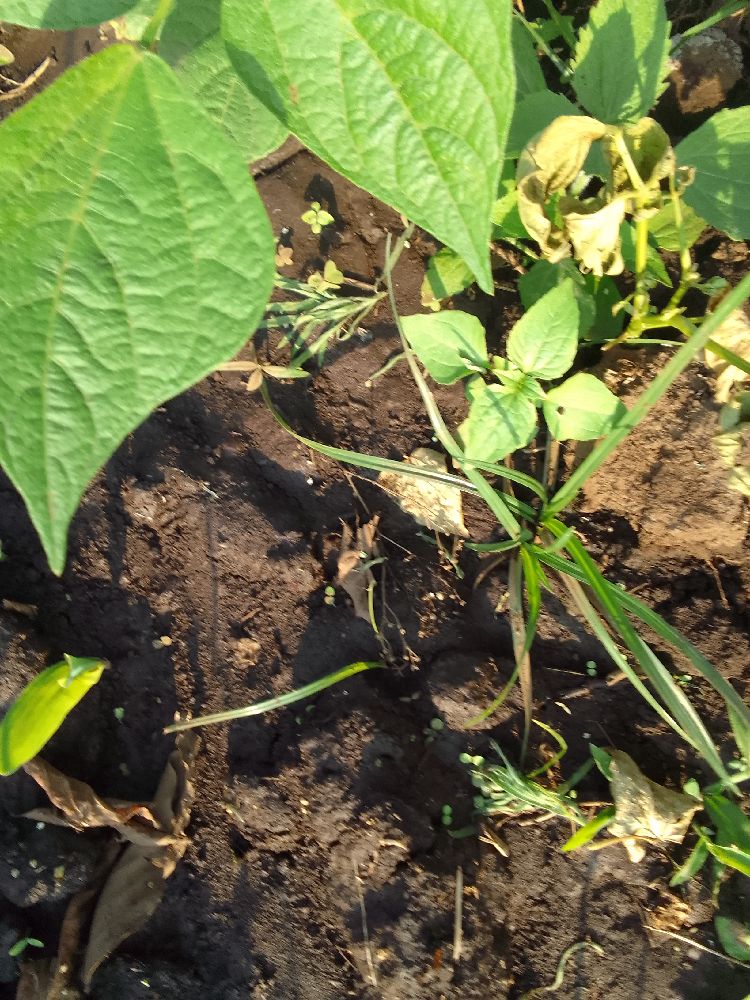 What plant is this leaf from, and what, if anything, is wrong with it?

common bean, healthy
